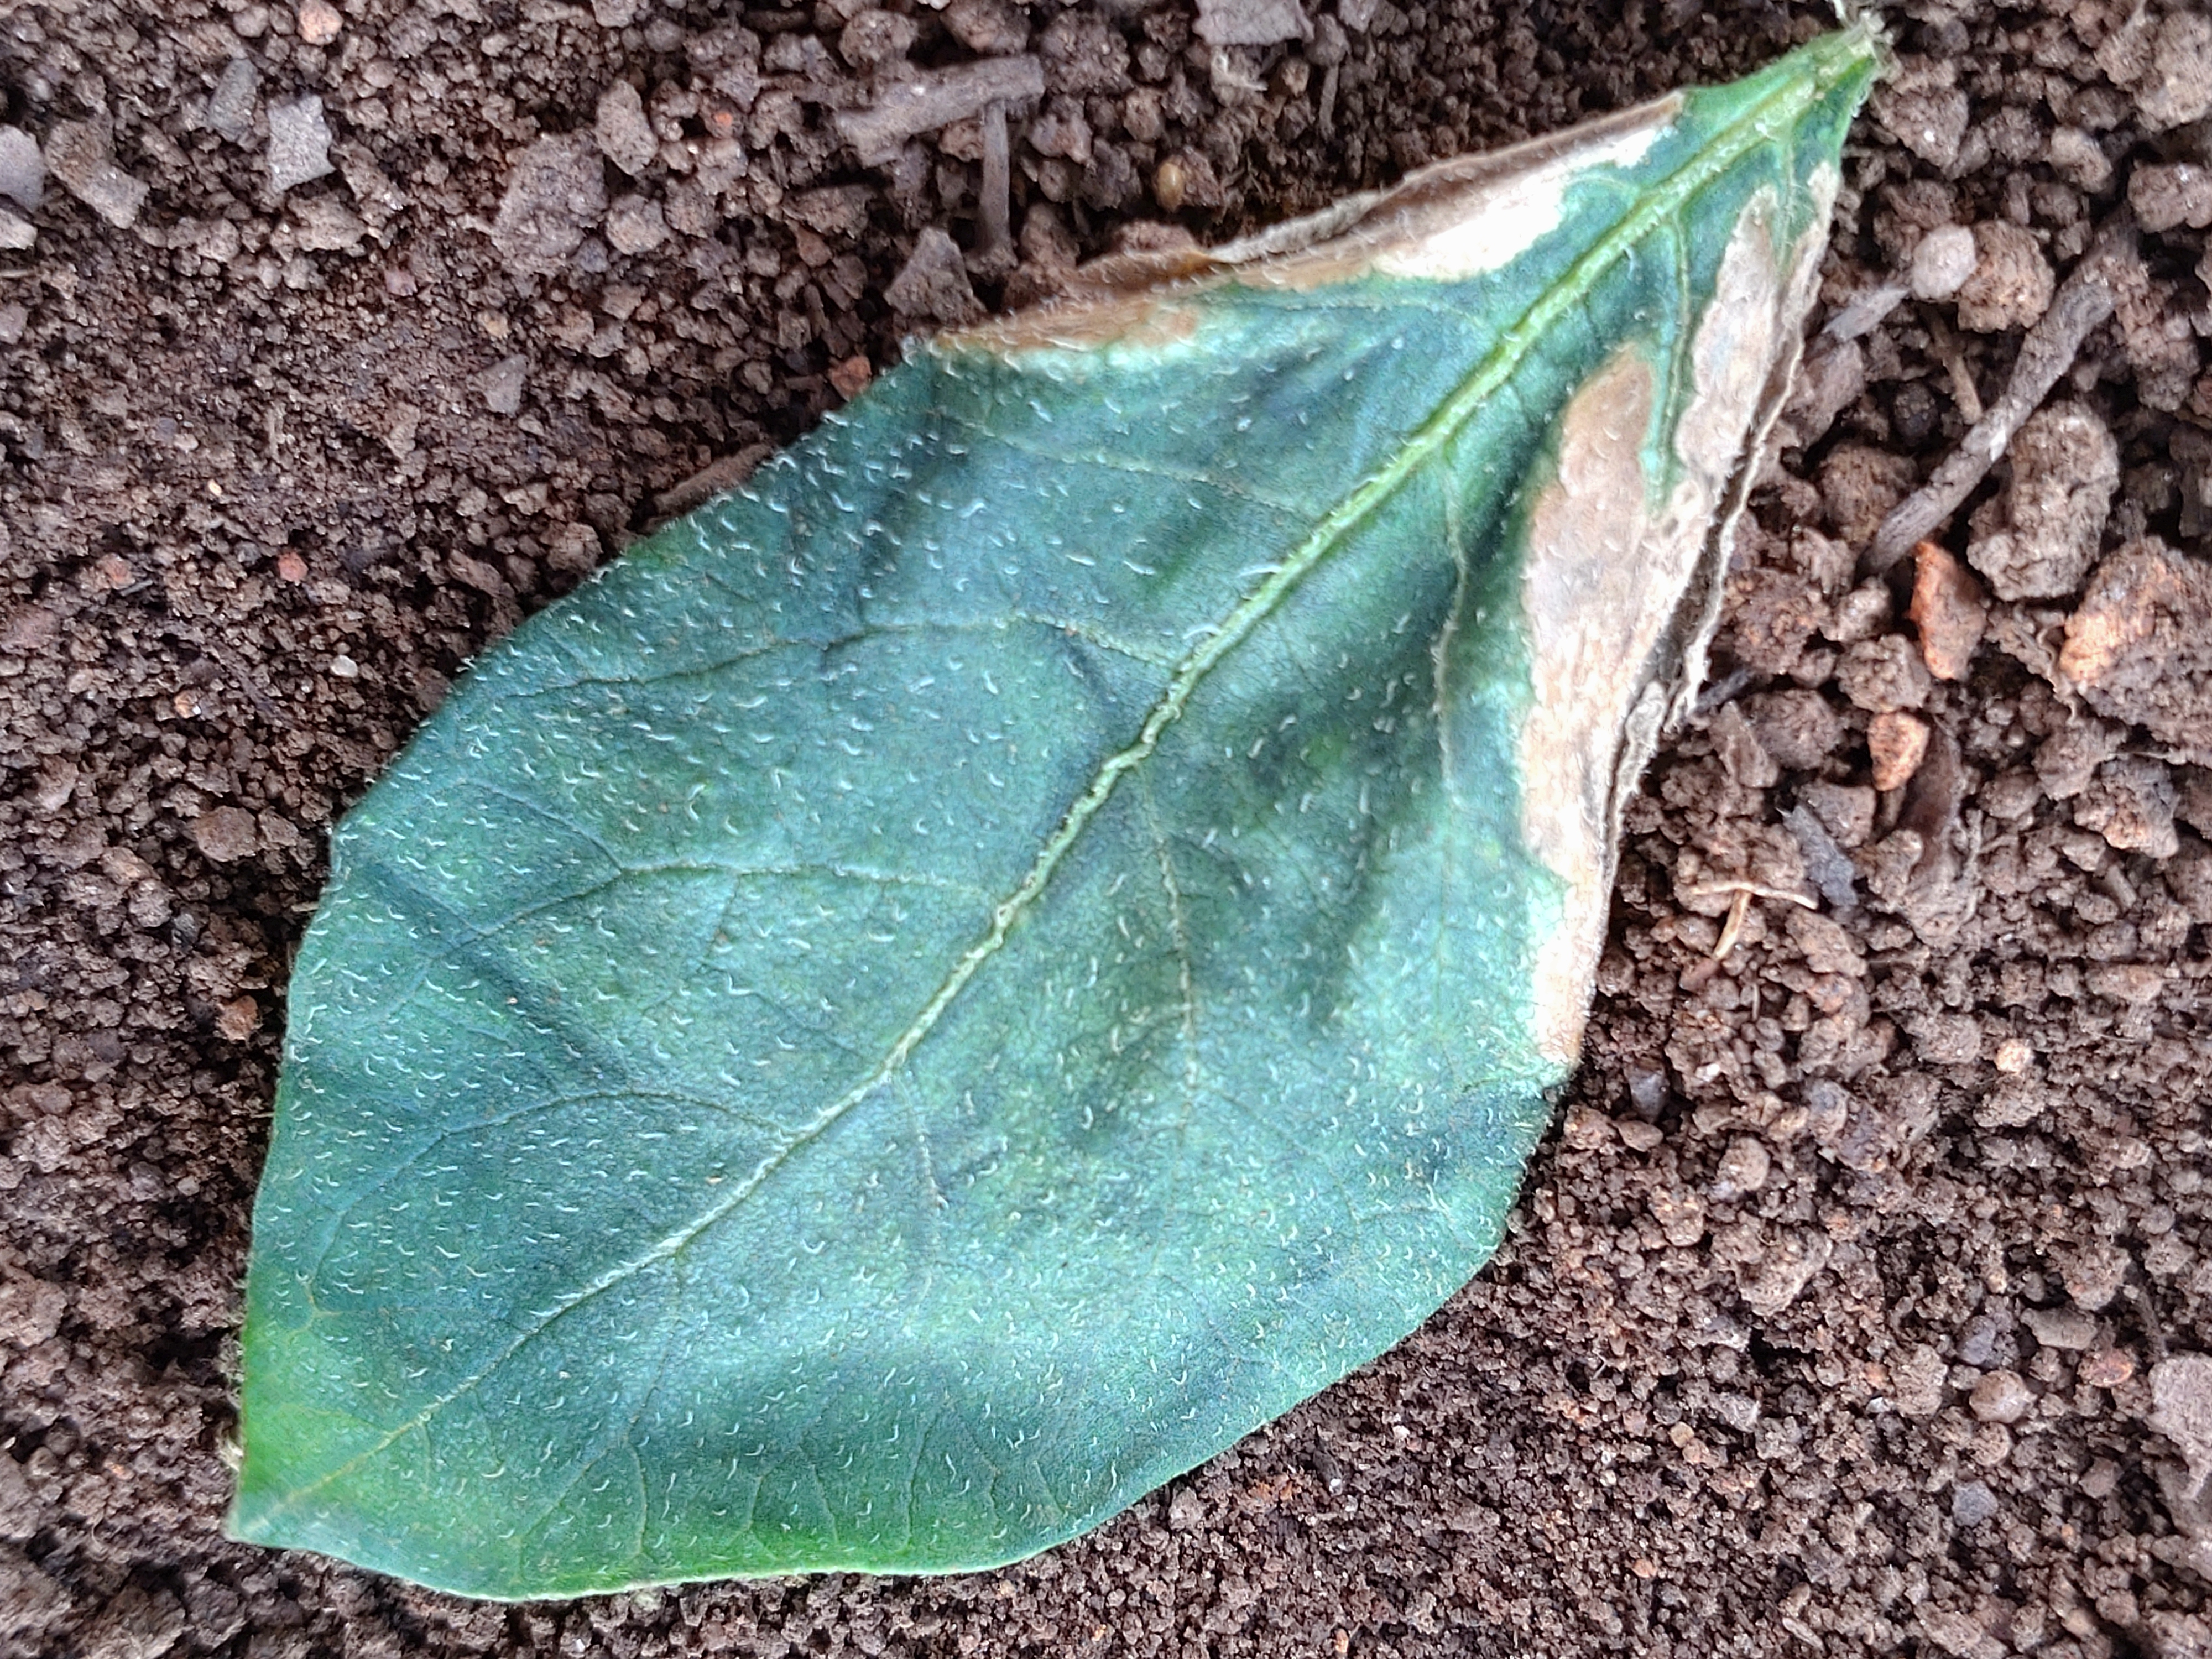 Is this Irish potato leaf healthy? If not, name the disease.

early blight
